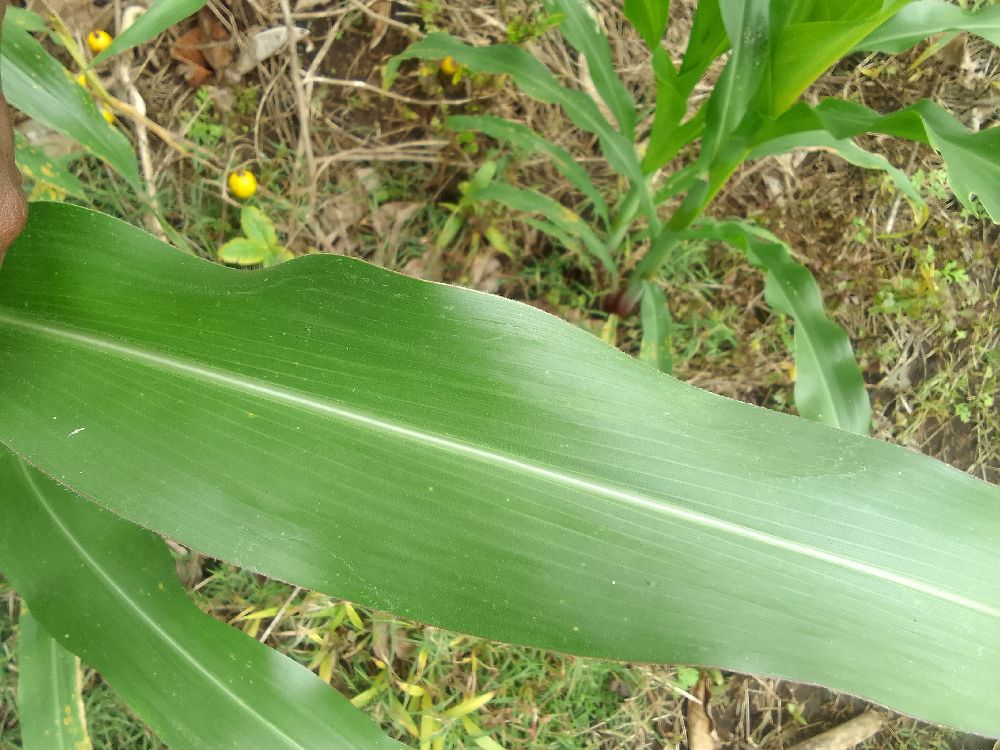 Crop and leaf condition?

maize, healthy
